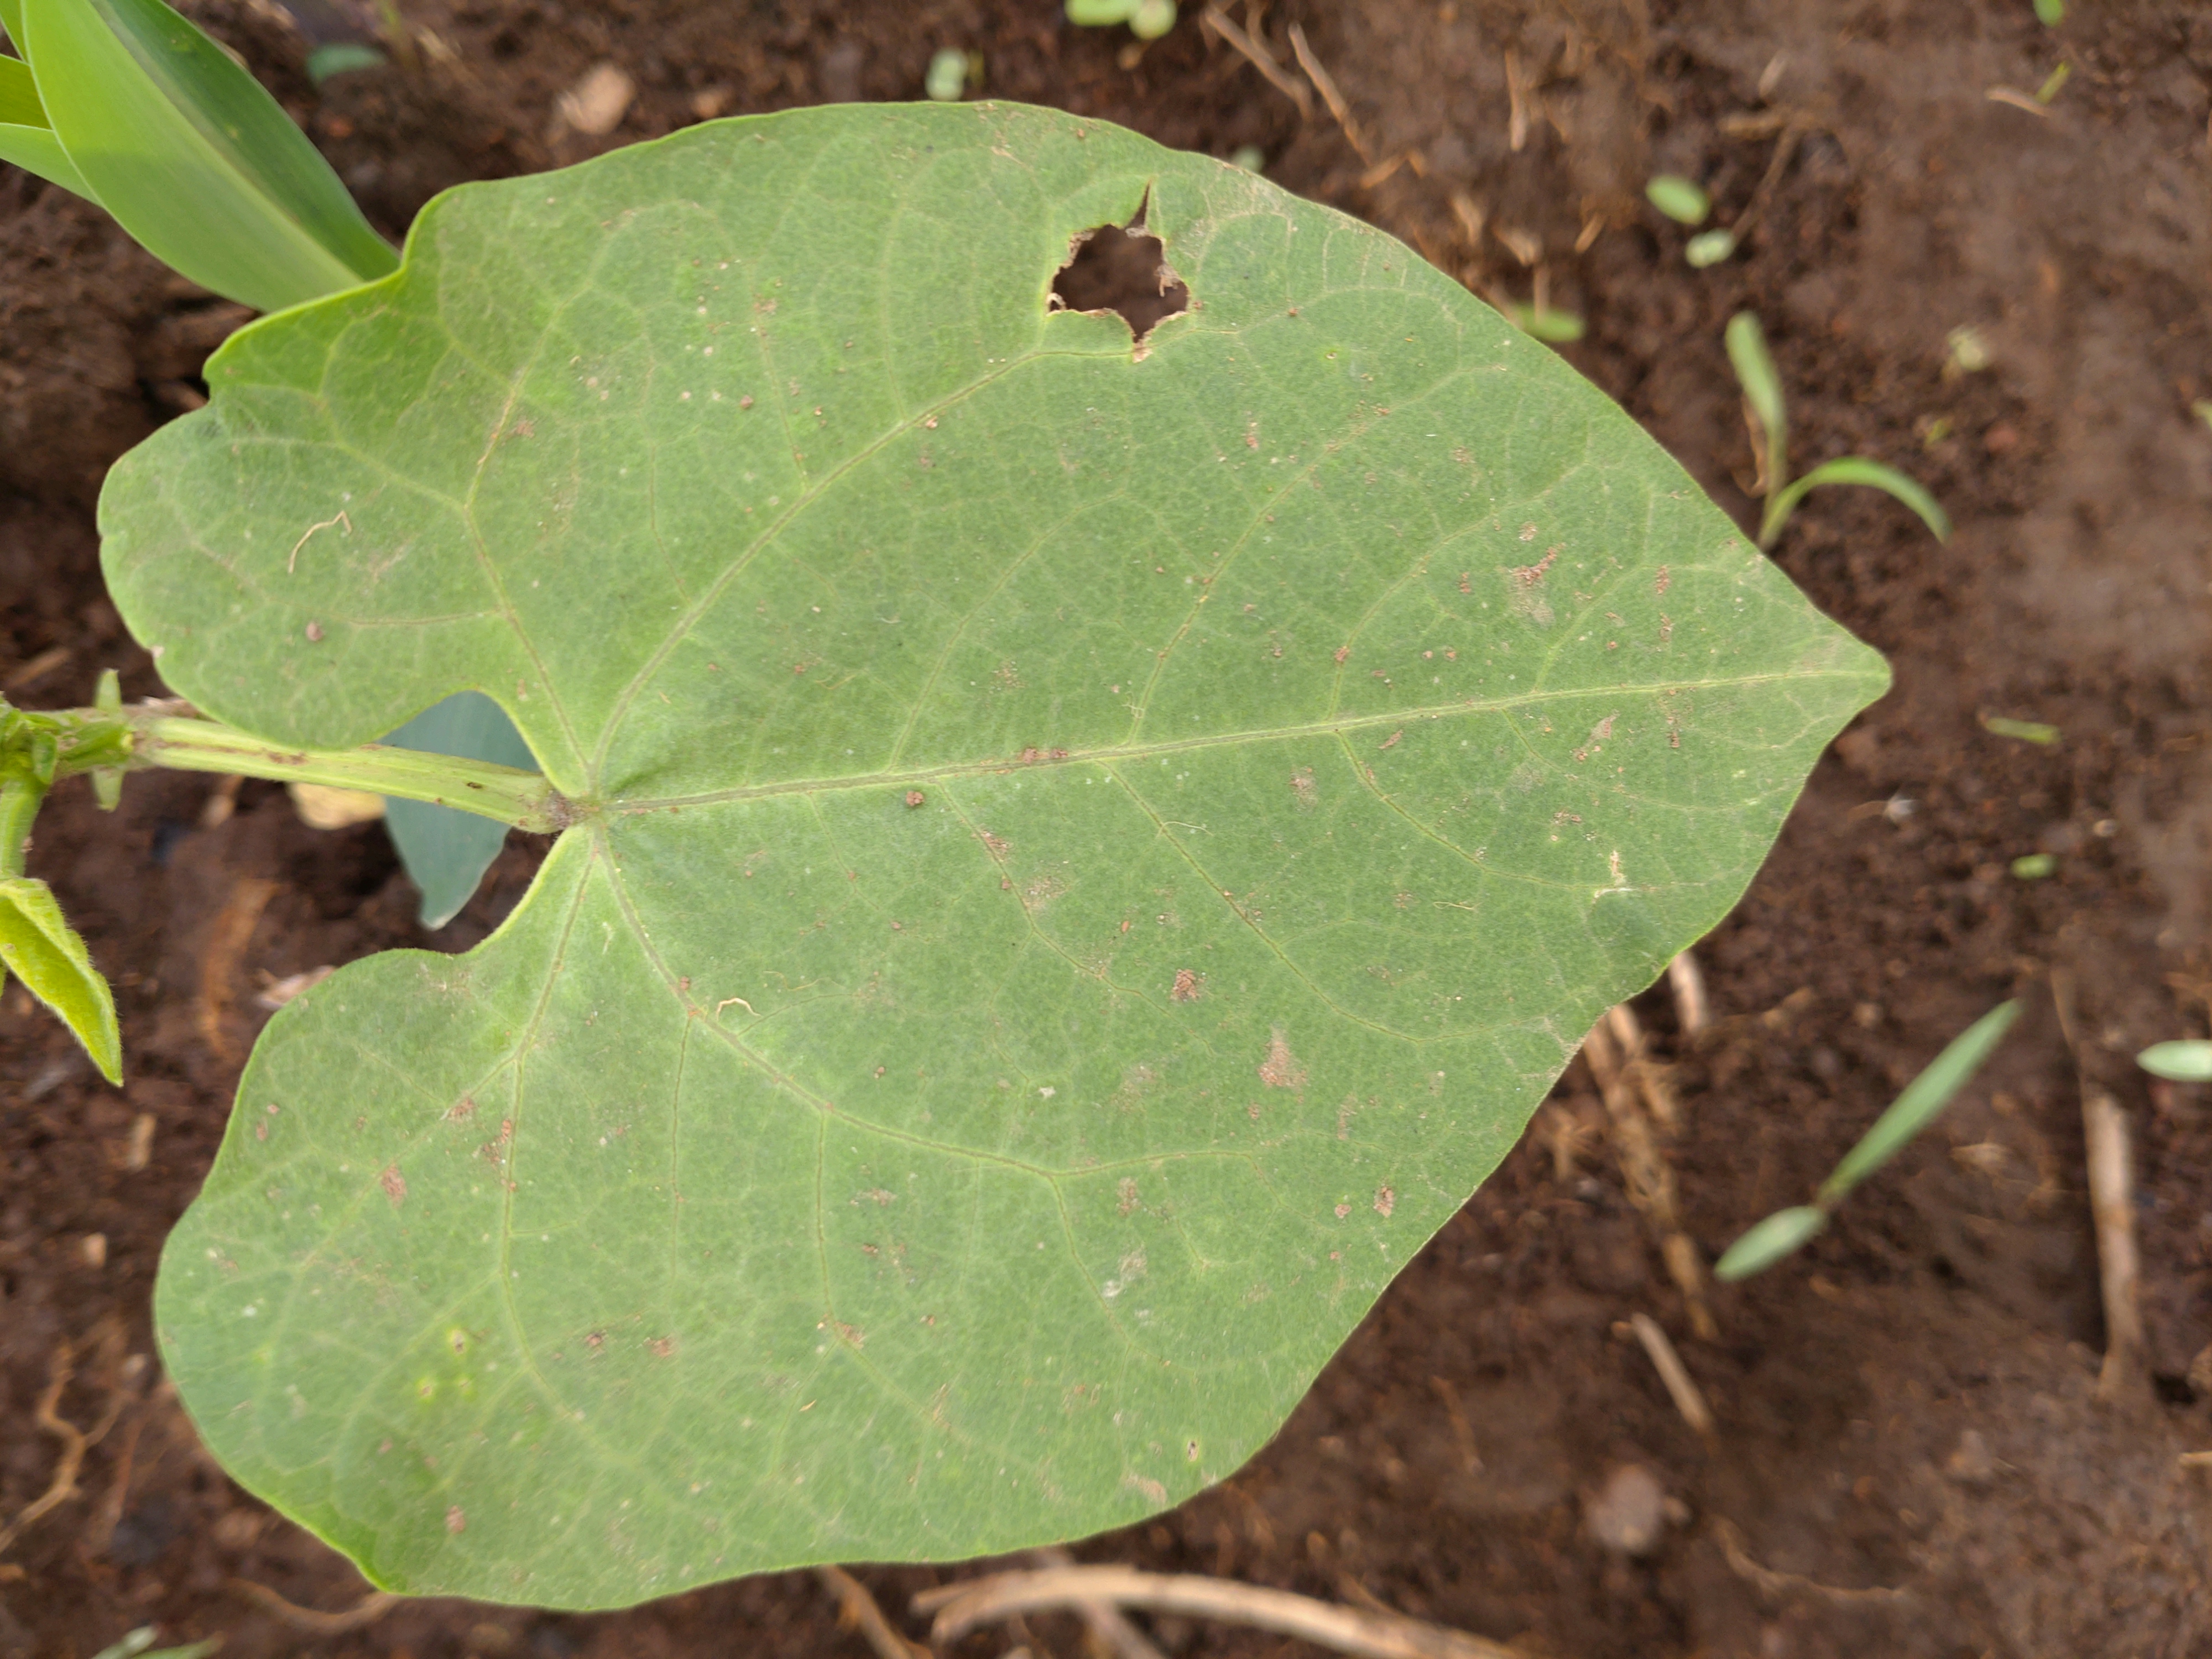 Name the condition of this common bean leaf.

healthy
